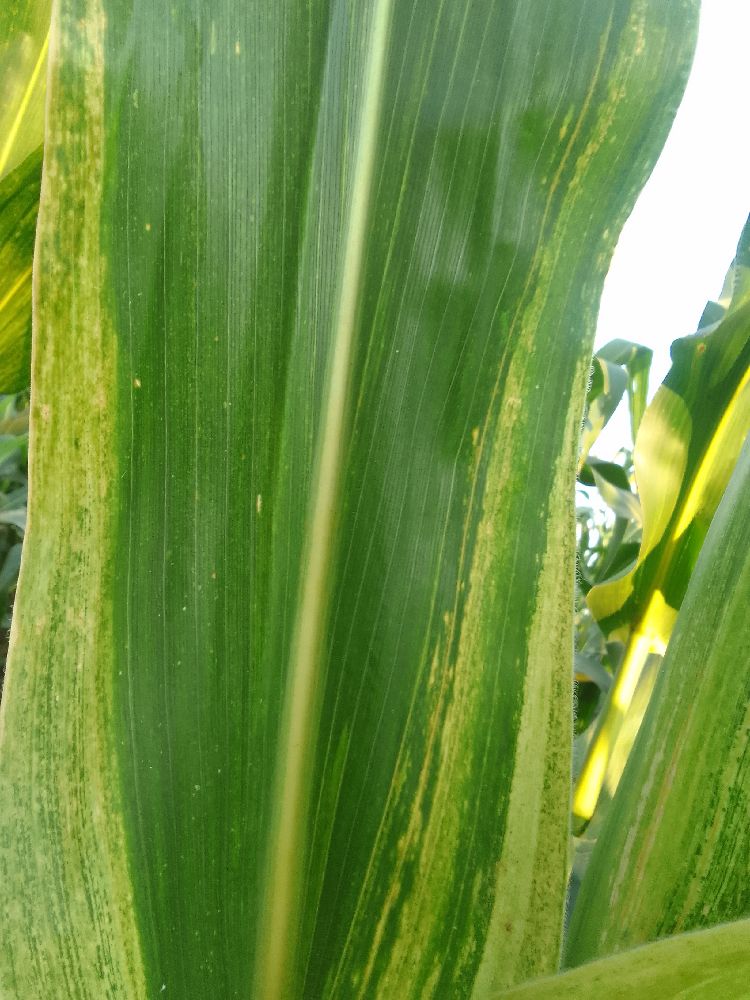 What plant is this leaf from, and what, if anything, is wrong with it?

maize, maize lethal necrosis
